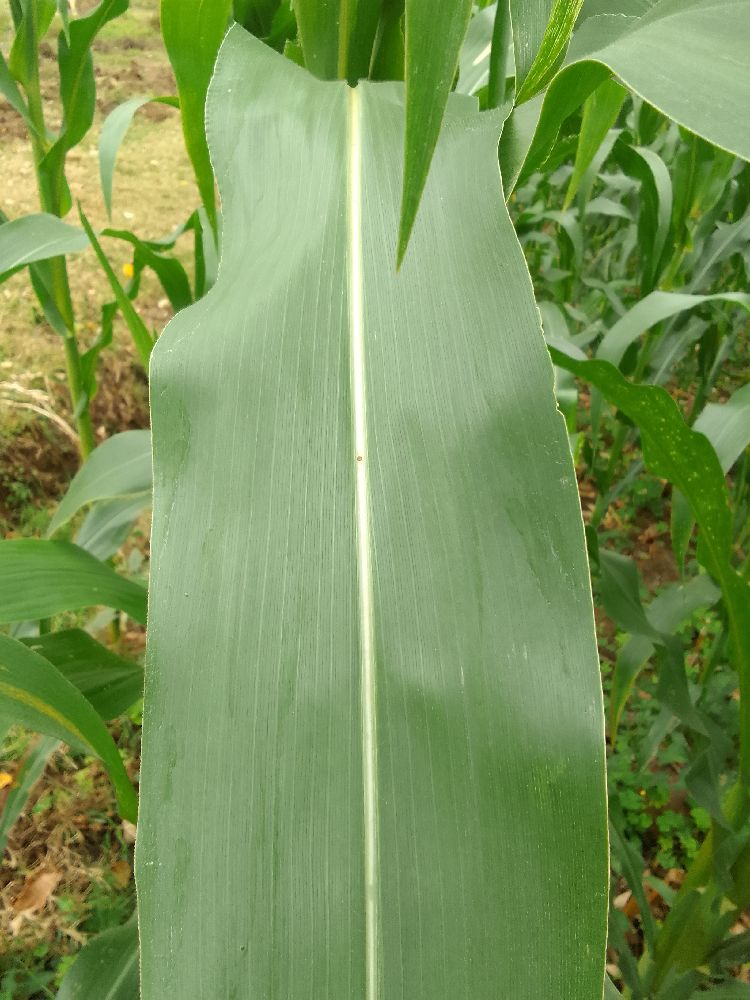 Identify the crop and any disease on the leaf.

maize, healthy
